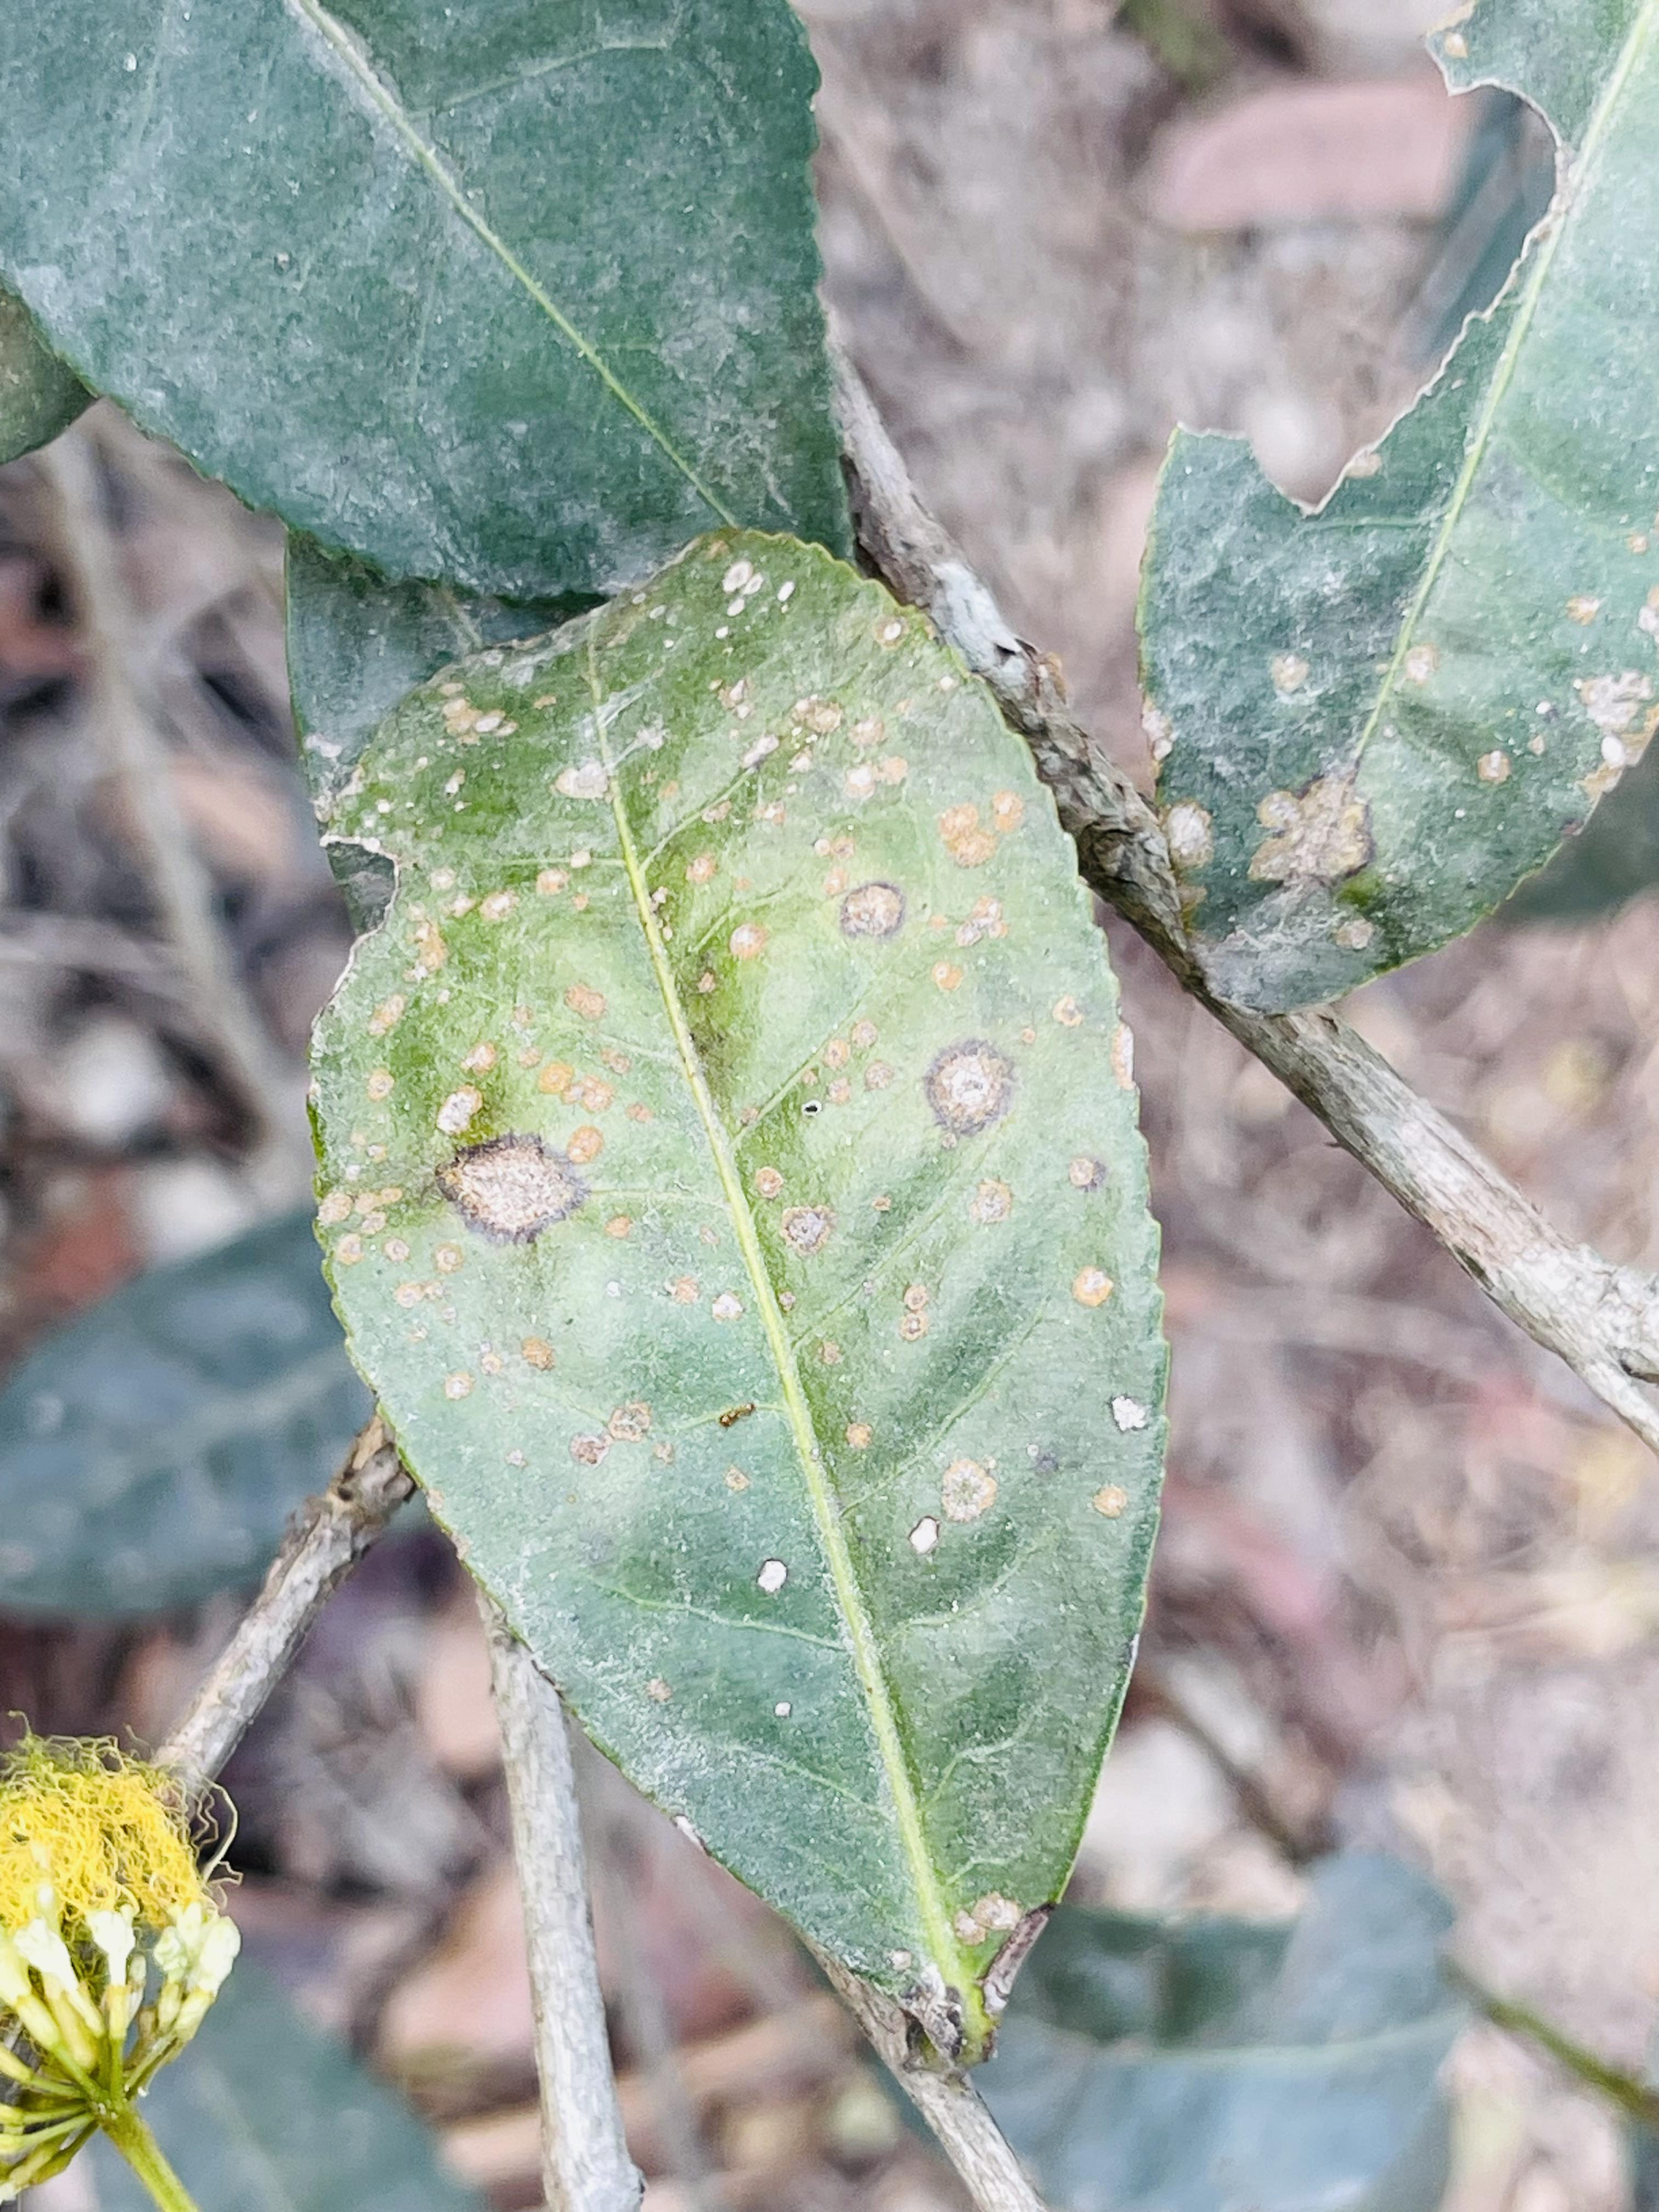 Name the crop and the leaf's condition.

tea, red rust
